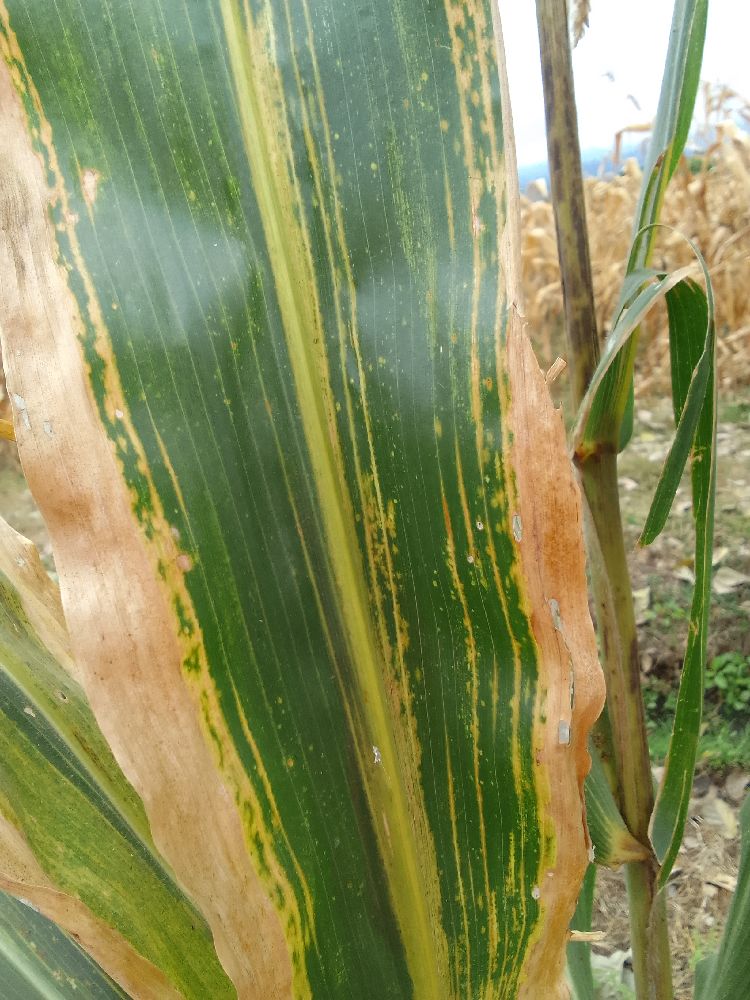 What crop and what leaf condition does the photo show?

maize, maize lethal necrosis
